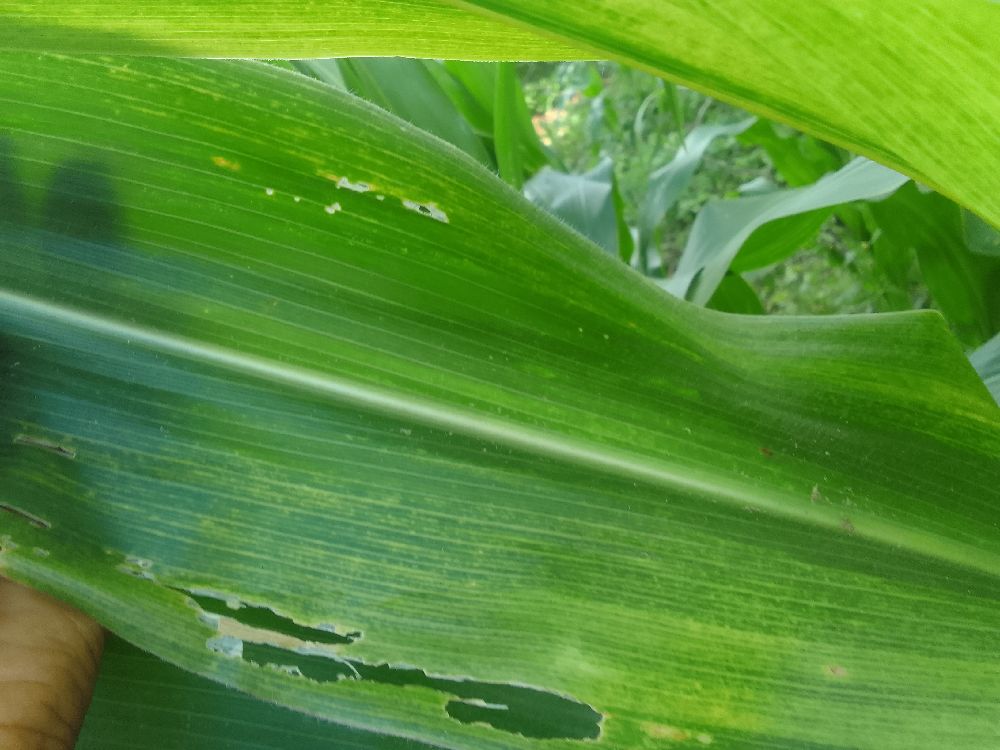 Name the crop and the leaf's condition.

maize, maize lethal necrosis
